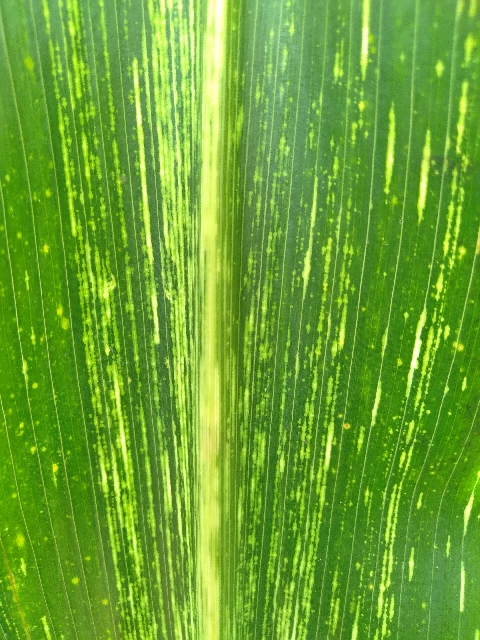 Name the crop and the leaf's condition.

maize, maize streak virus
